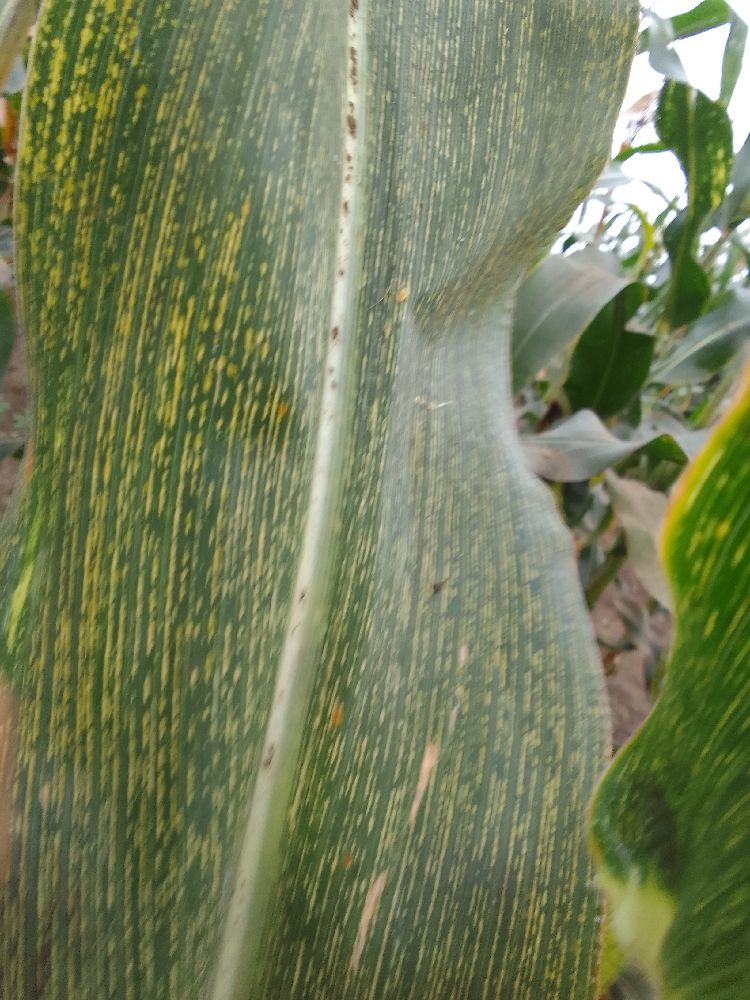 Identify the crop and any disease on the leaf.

maize, maize streak virus
